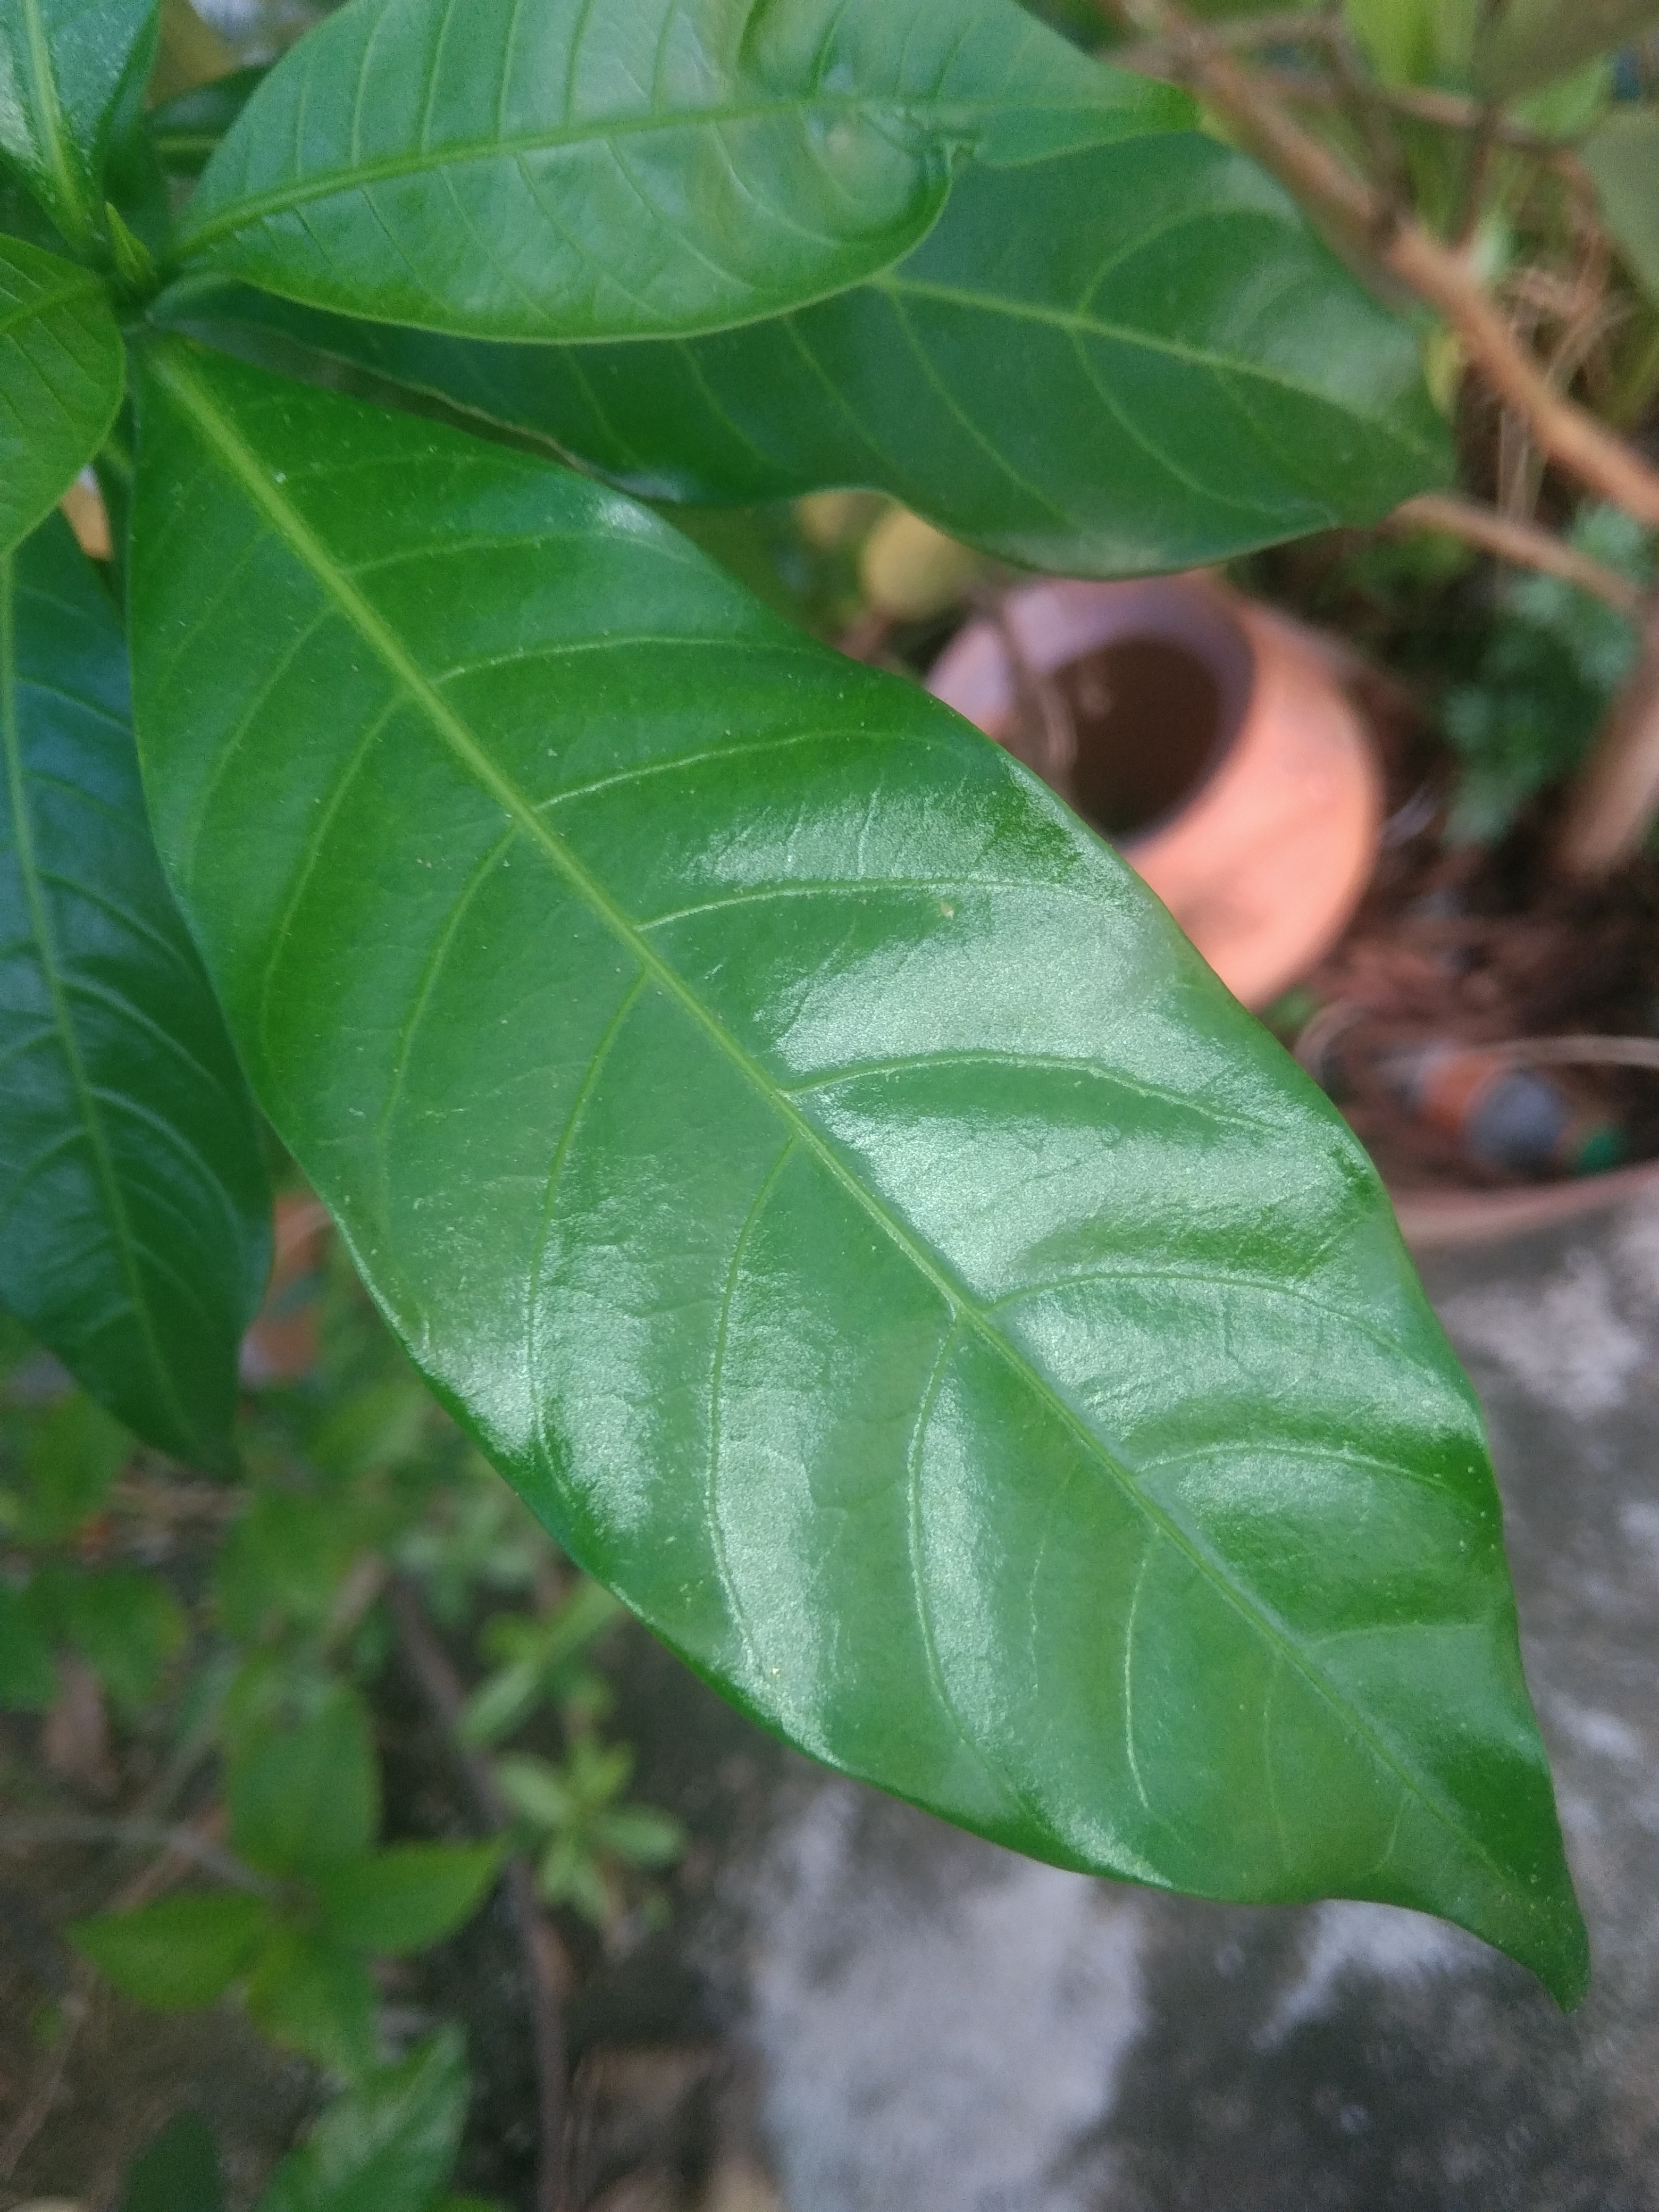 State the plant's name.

togor
